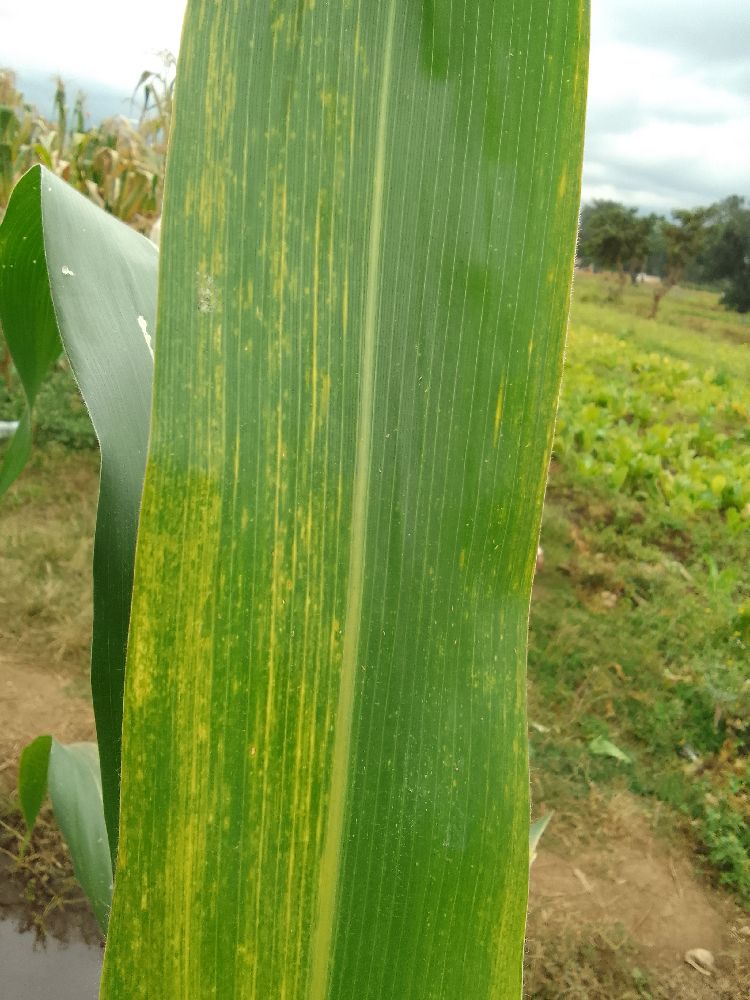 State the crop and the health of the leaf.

maize, maize lethal necrosis
